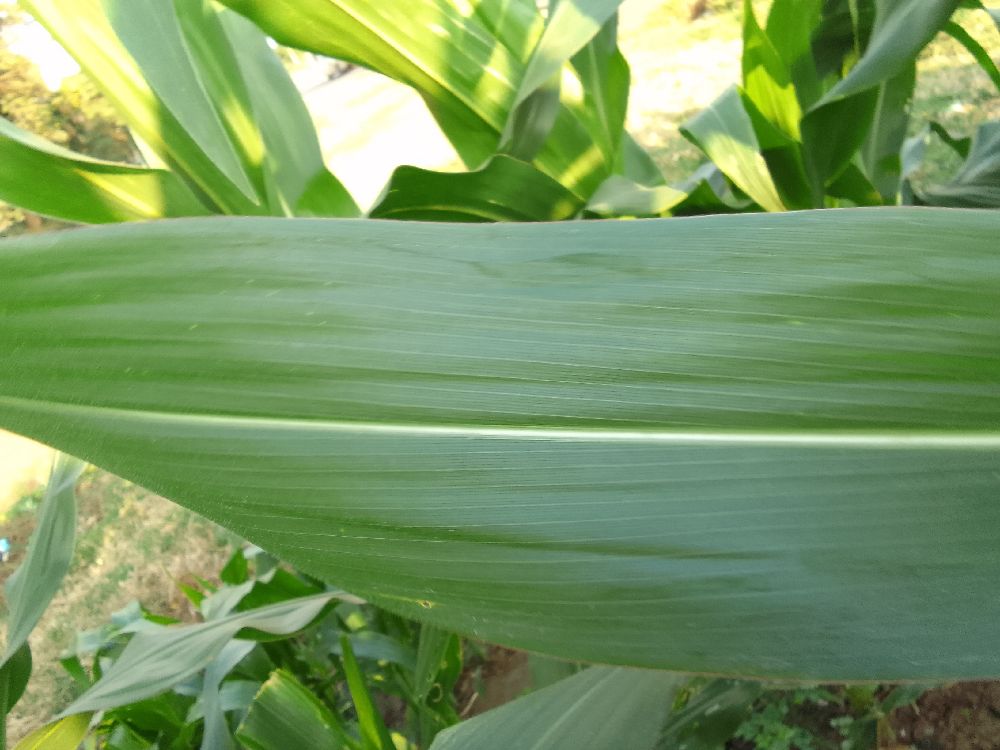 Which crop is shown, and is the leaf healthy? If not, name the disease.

maize, healthy
